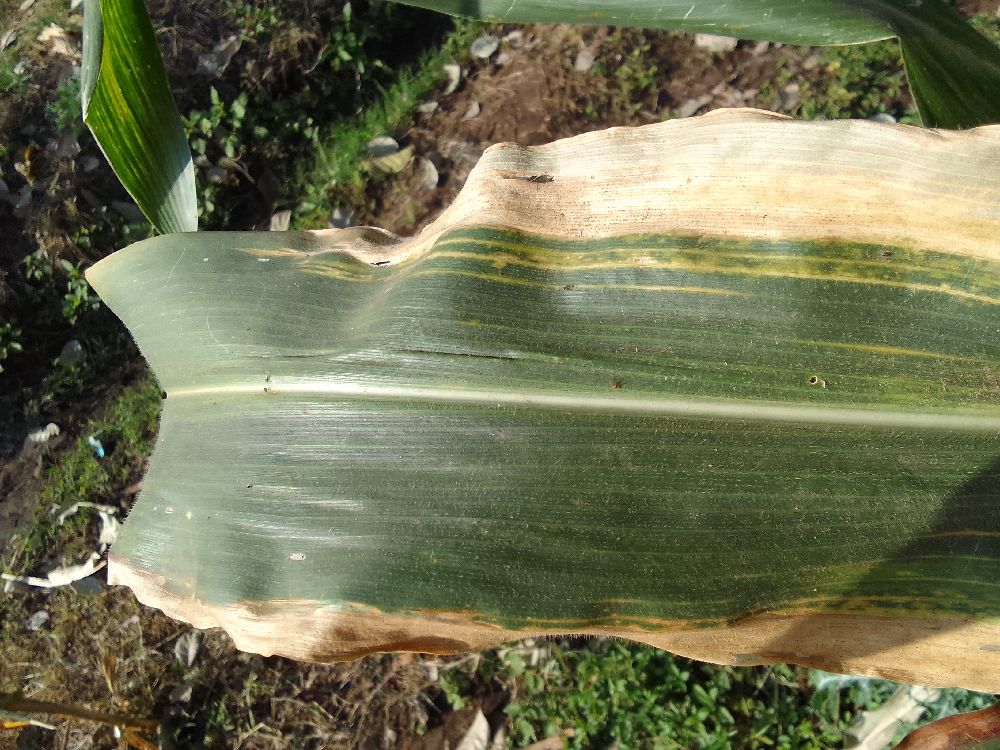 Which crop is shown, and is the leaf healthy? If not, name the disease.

maize, maize lethal necrosis
